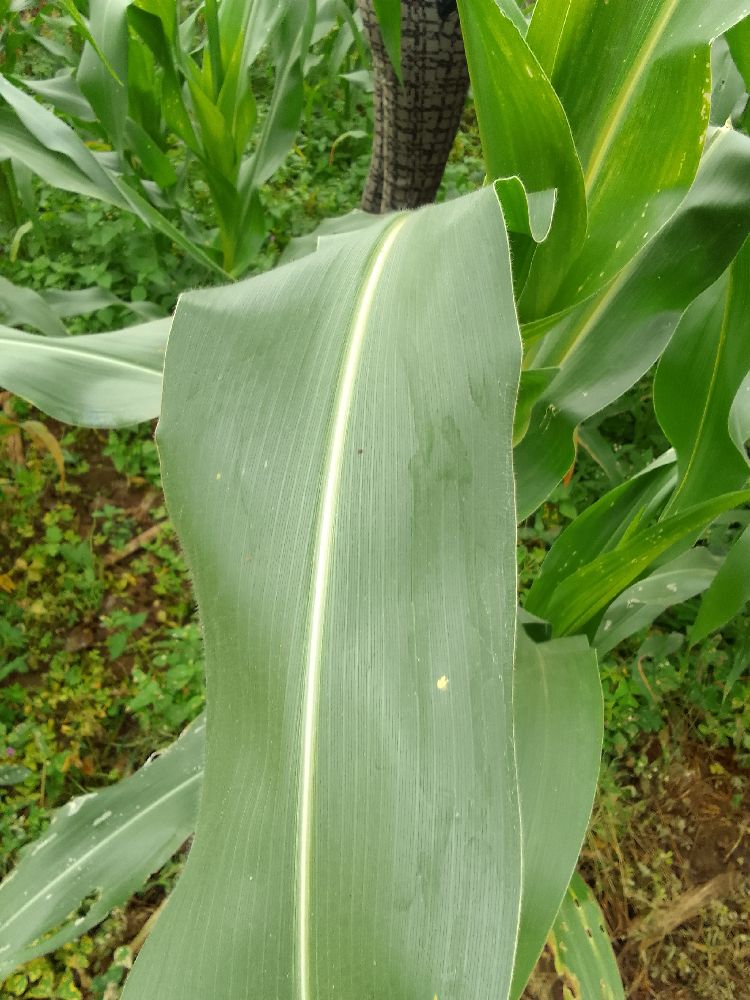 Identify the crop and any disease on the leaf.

maize, healthy
